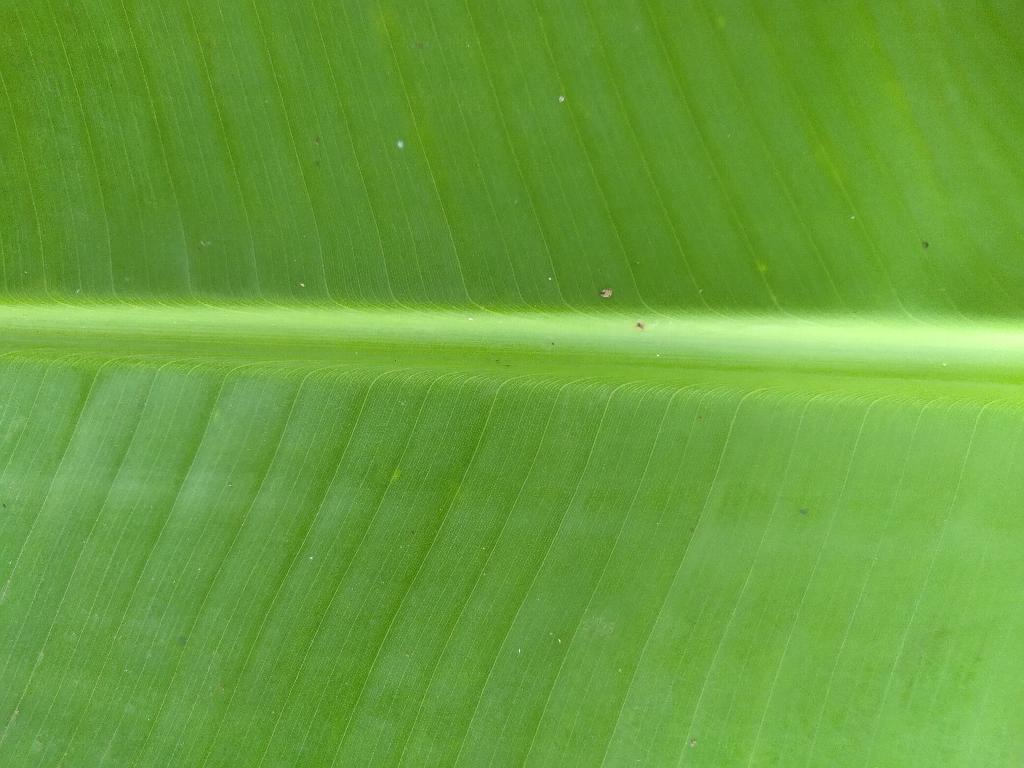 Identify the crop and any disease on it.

banana, healthy
